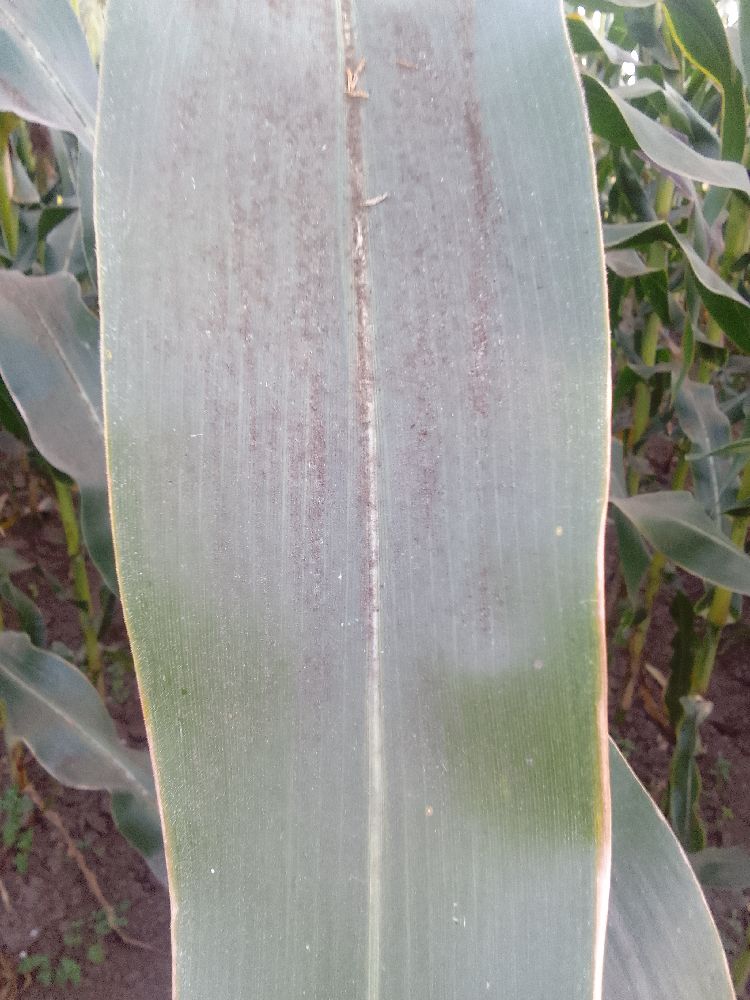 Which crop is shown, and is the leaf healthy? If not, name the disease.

maize, healthy
